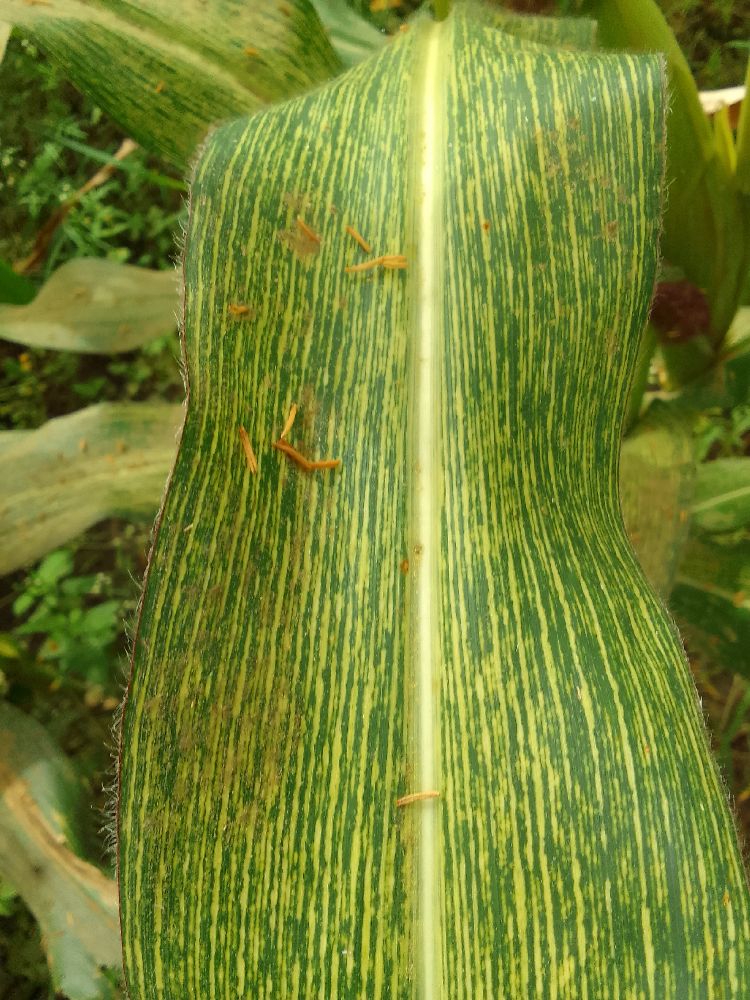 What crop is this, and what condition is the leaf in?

maize, maize streak virus
